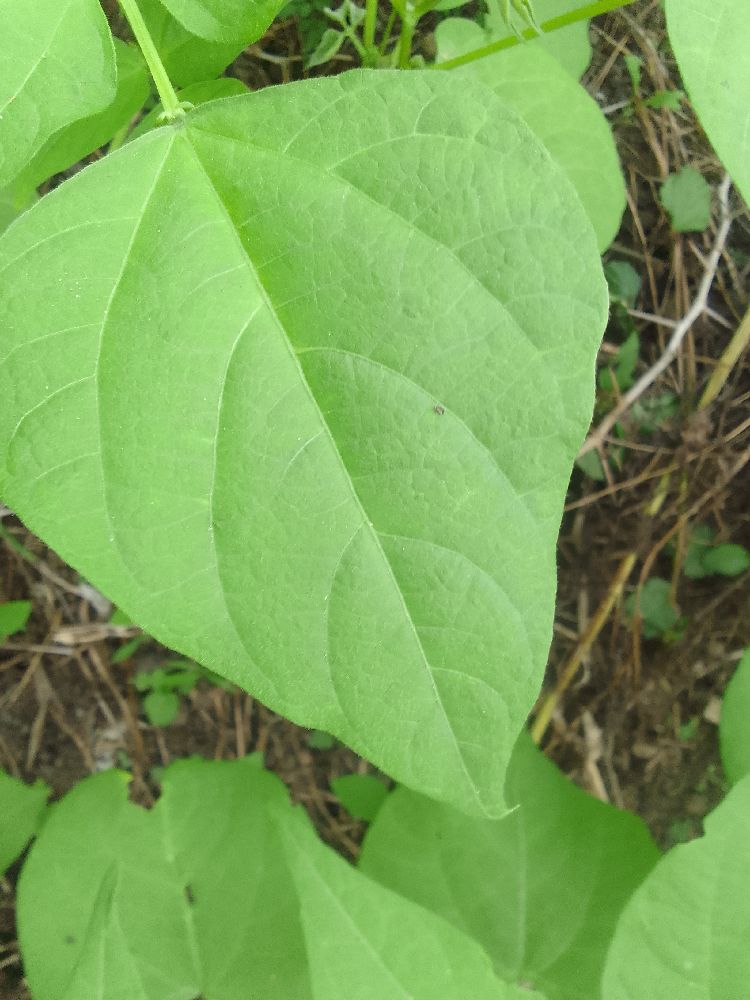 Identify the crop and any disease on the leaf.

common bean, healthy
